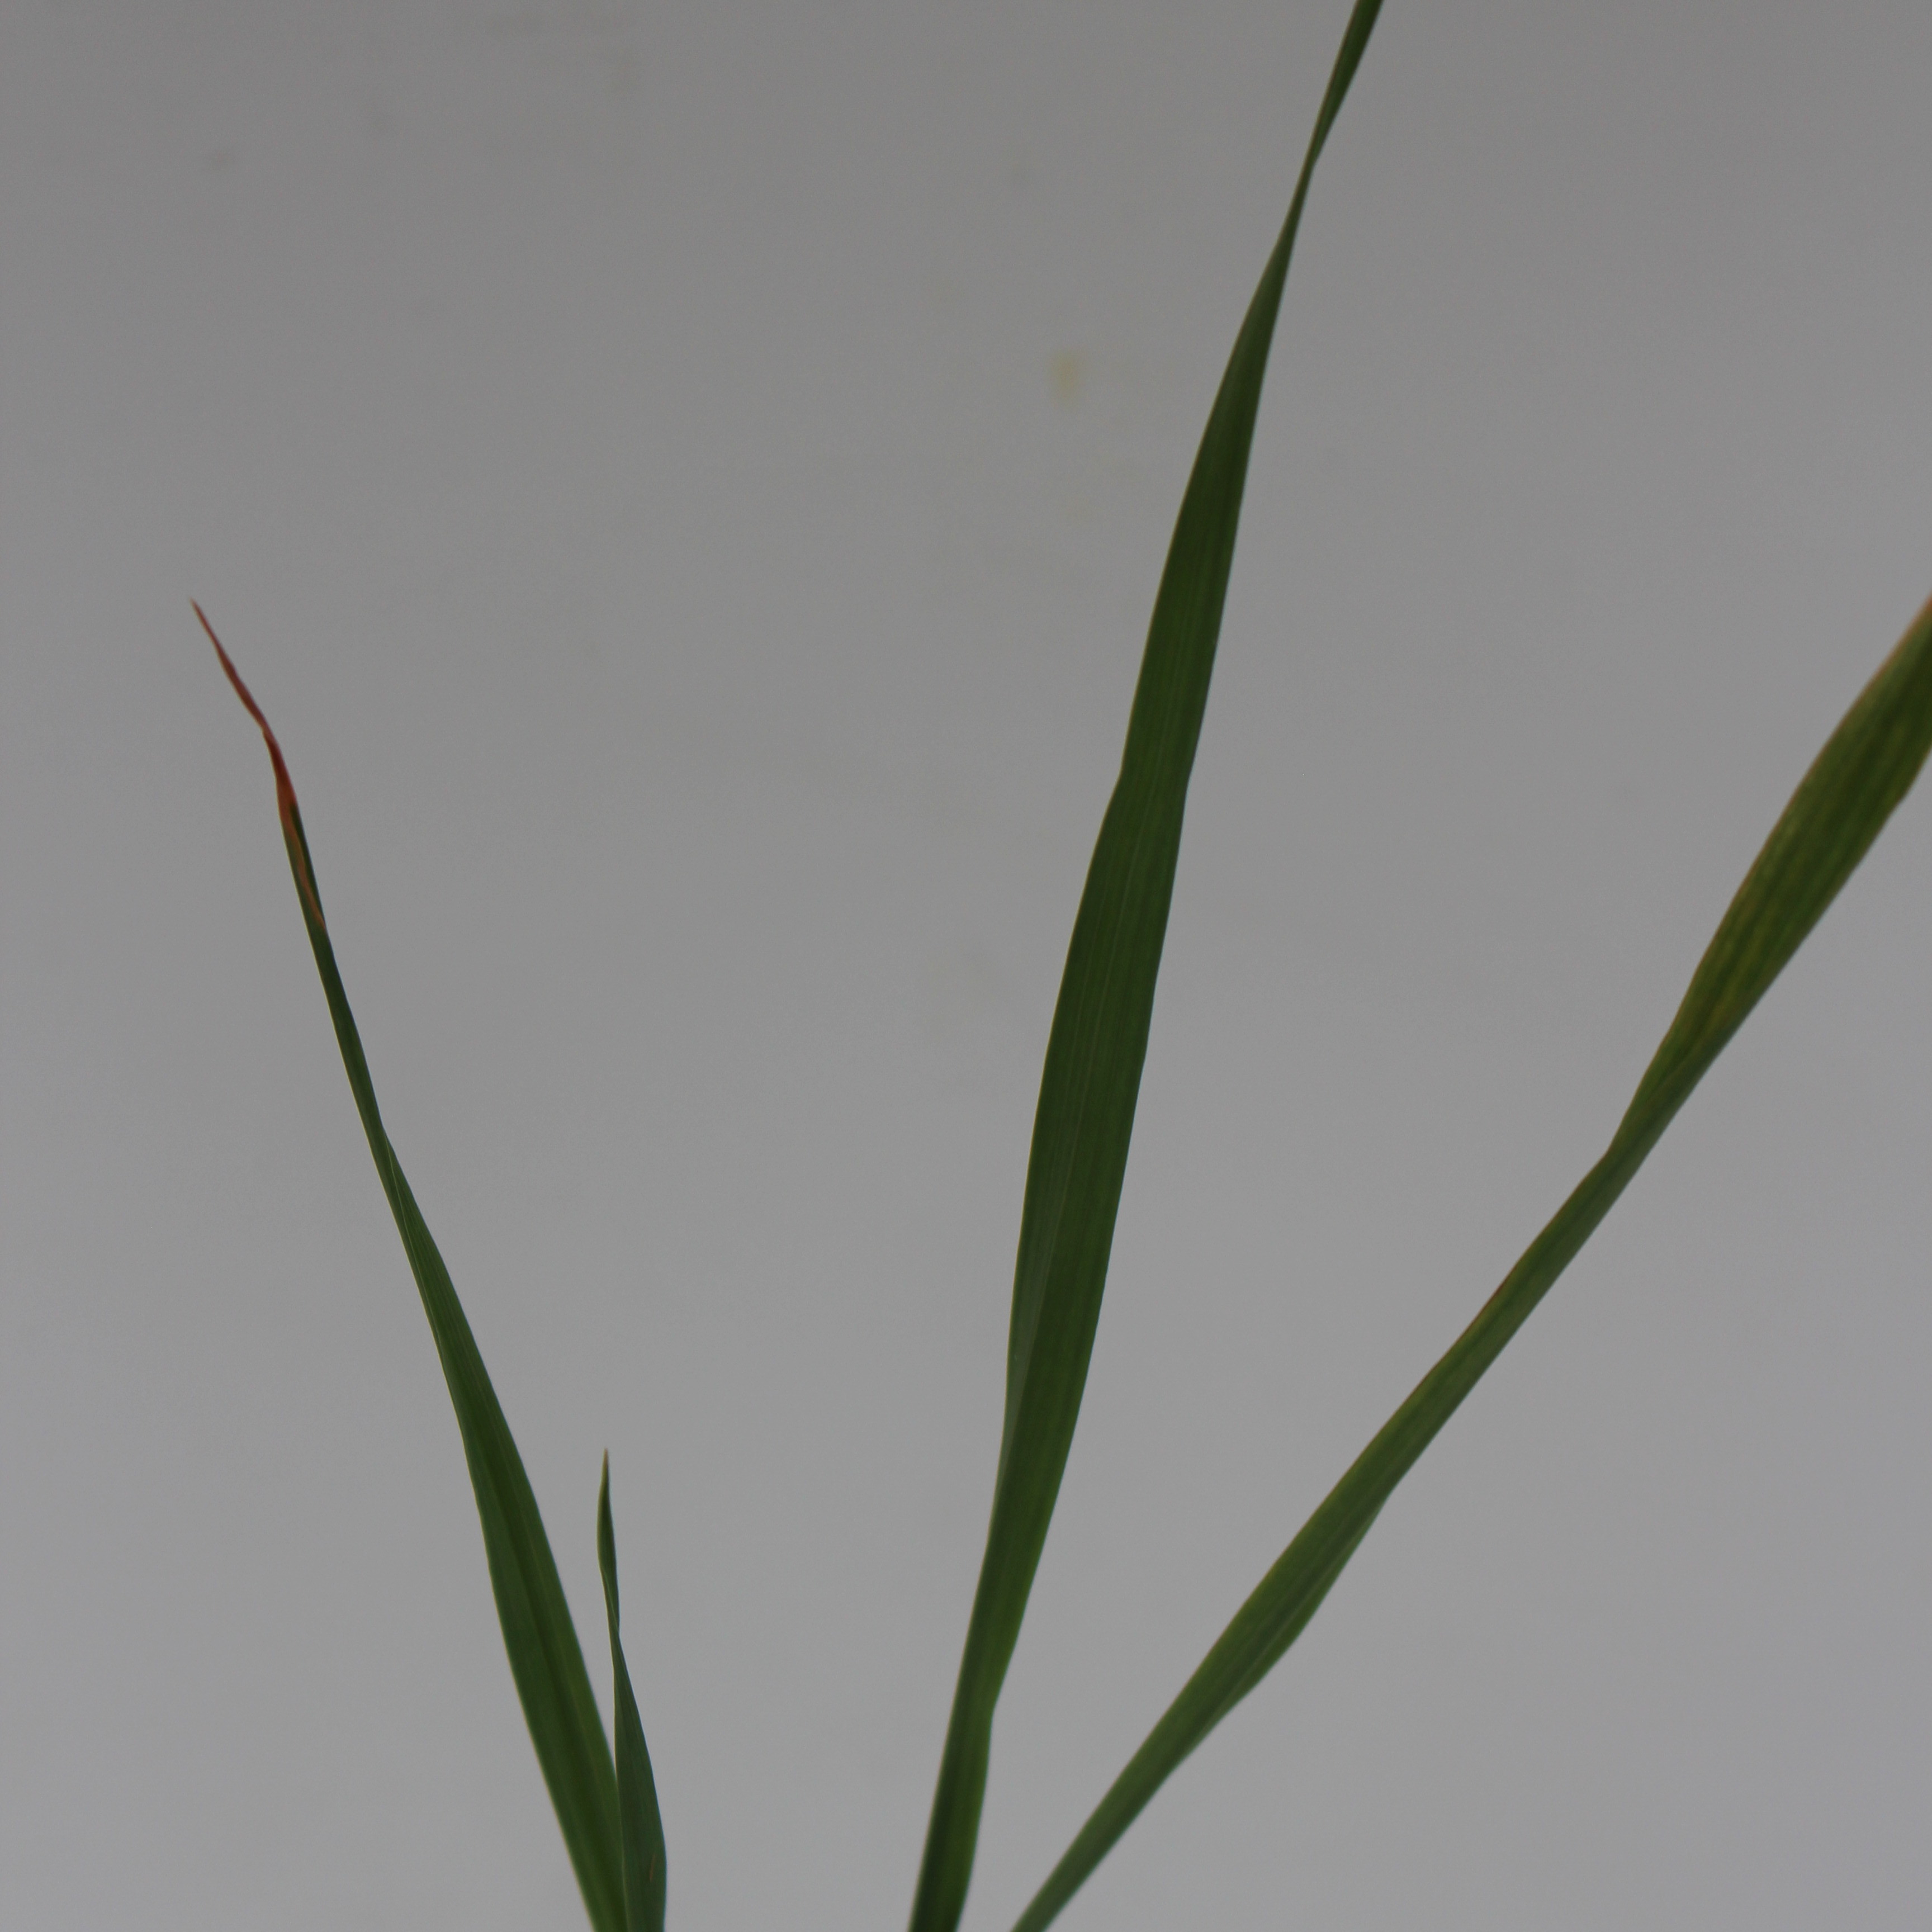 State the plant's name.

Avena sterilis
